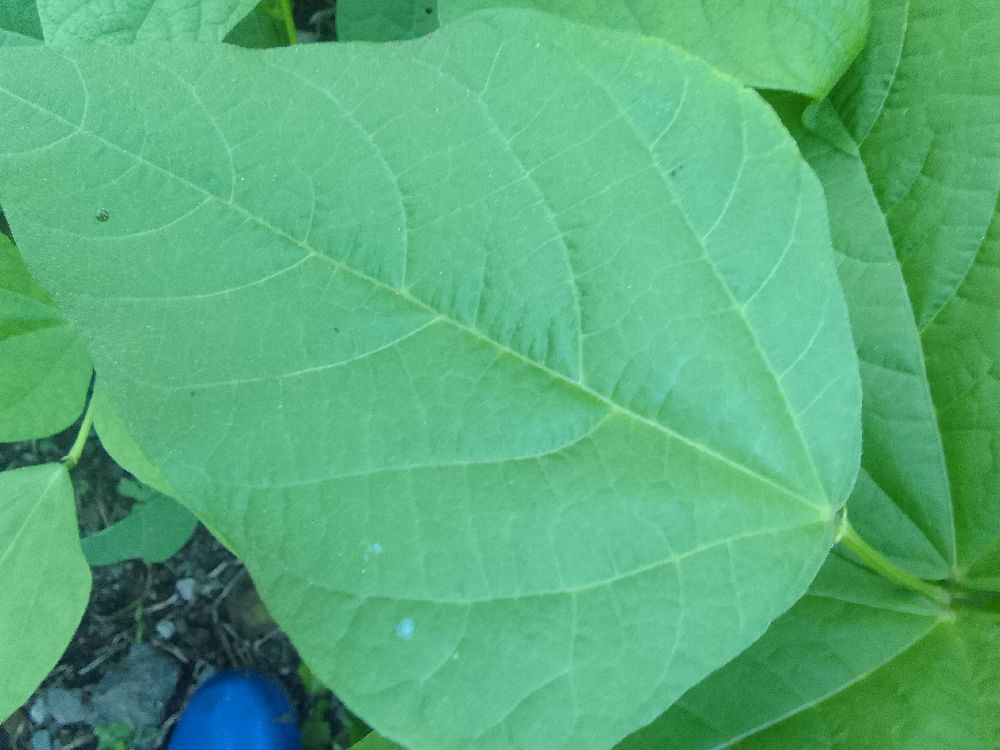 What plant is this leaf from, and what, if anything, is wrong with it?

common bean, healthy
